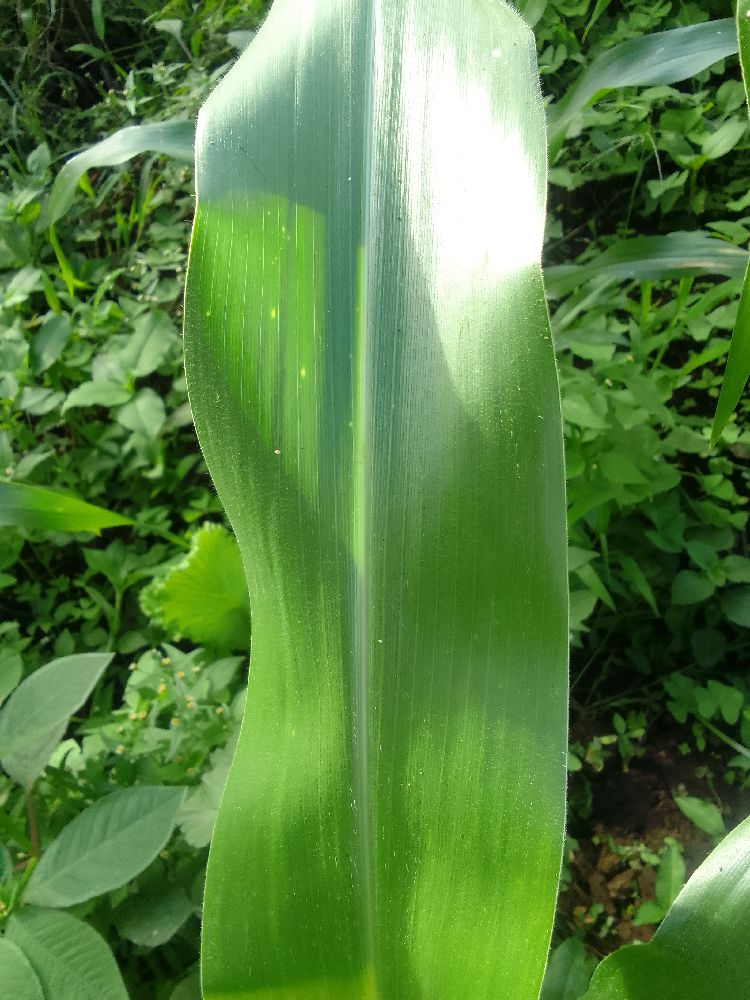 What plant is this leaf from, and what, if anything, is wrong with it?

maize, healthy
